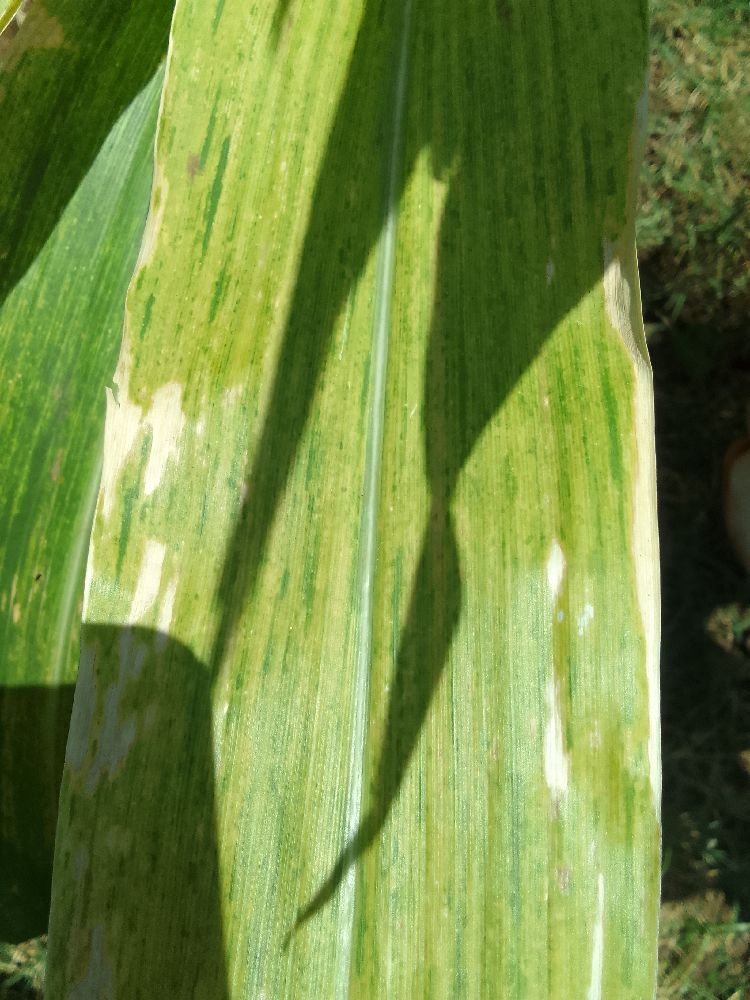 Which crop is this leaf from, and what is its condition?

maize, maize lethal necrosis
